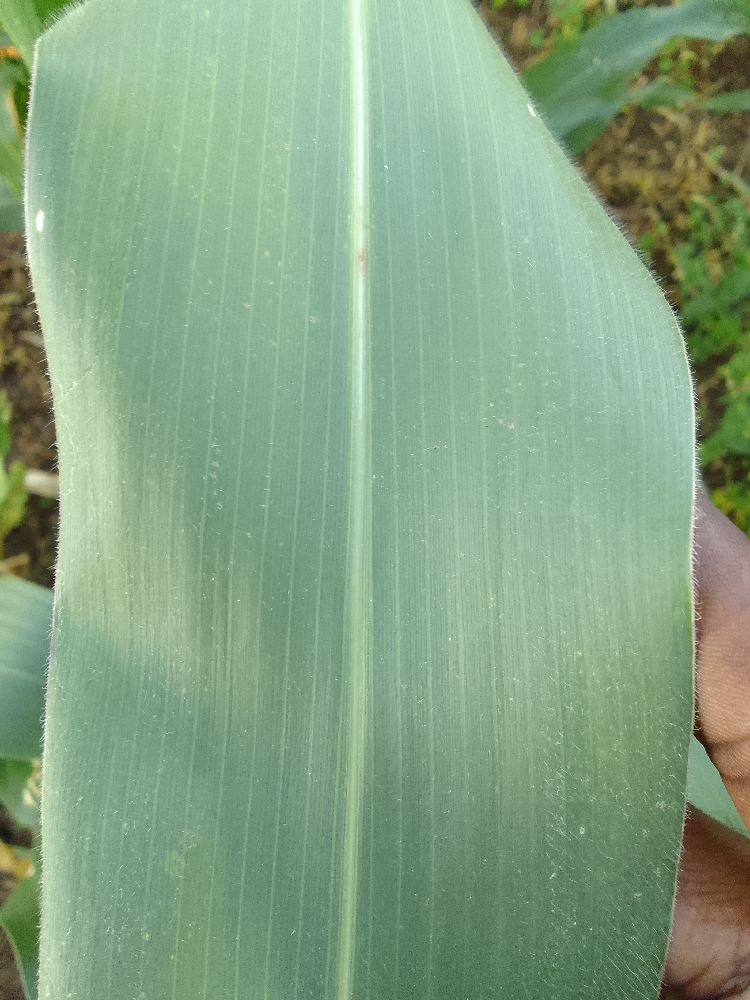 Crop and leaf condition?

maize, healthy
